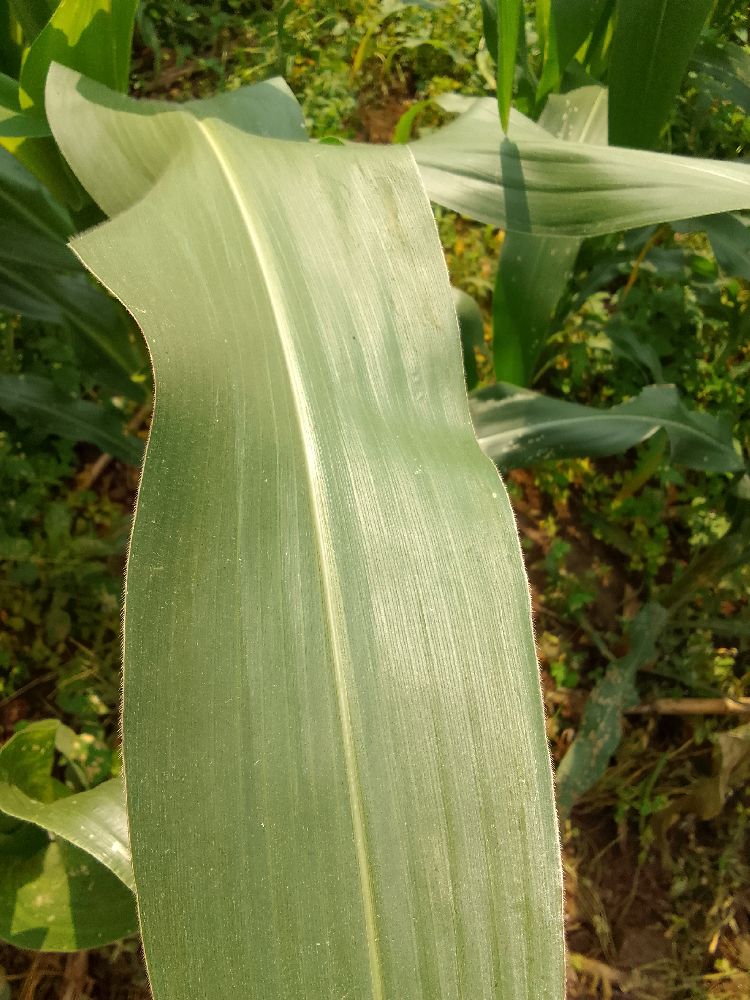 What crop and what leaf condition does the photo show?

maize, healthy
